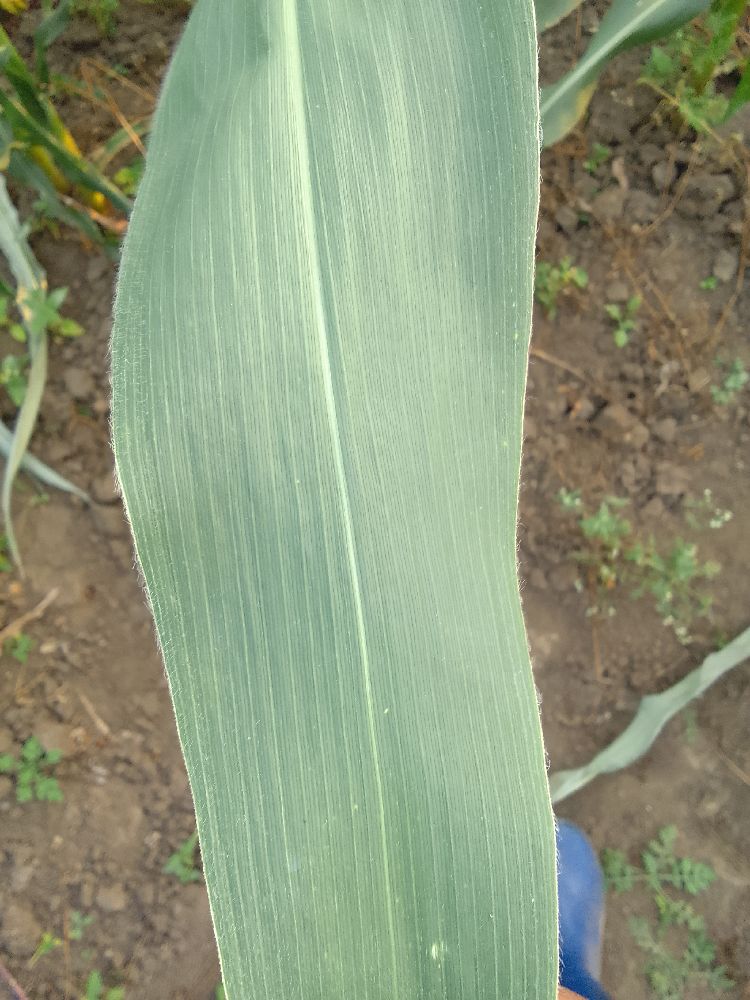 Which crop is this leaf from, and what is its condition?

maize, healthy
